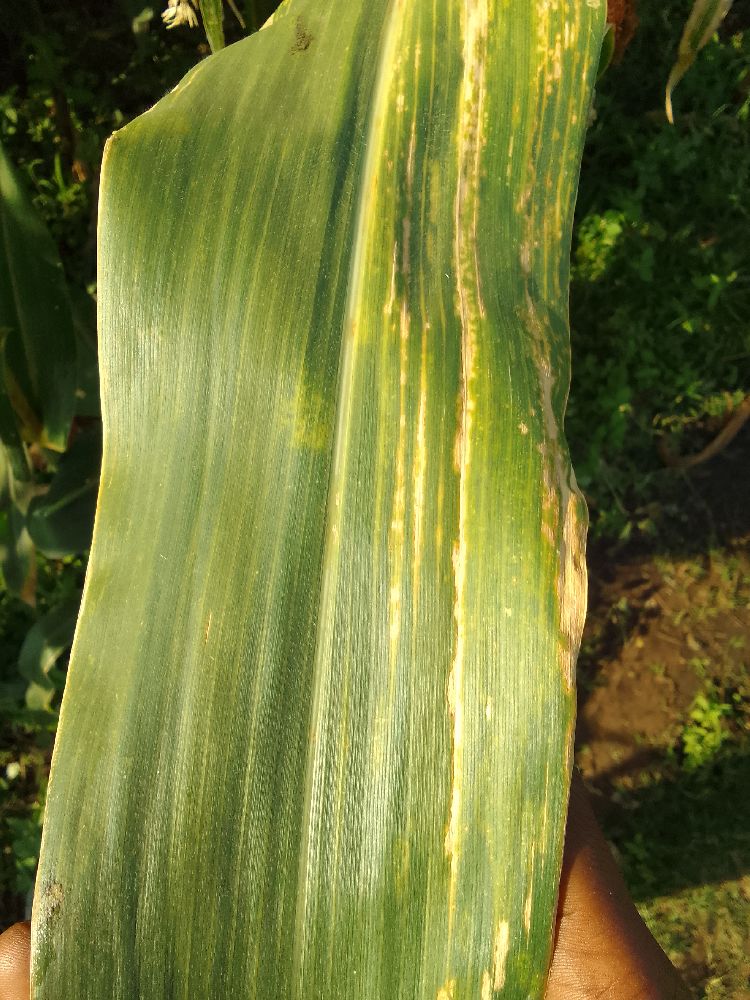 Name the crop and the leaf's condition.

maize, maize lethal necrosis
